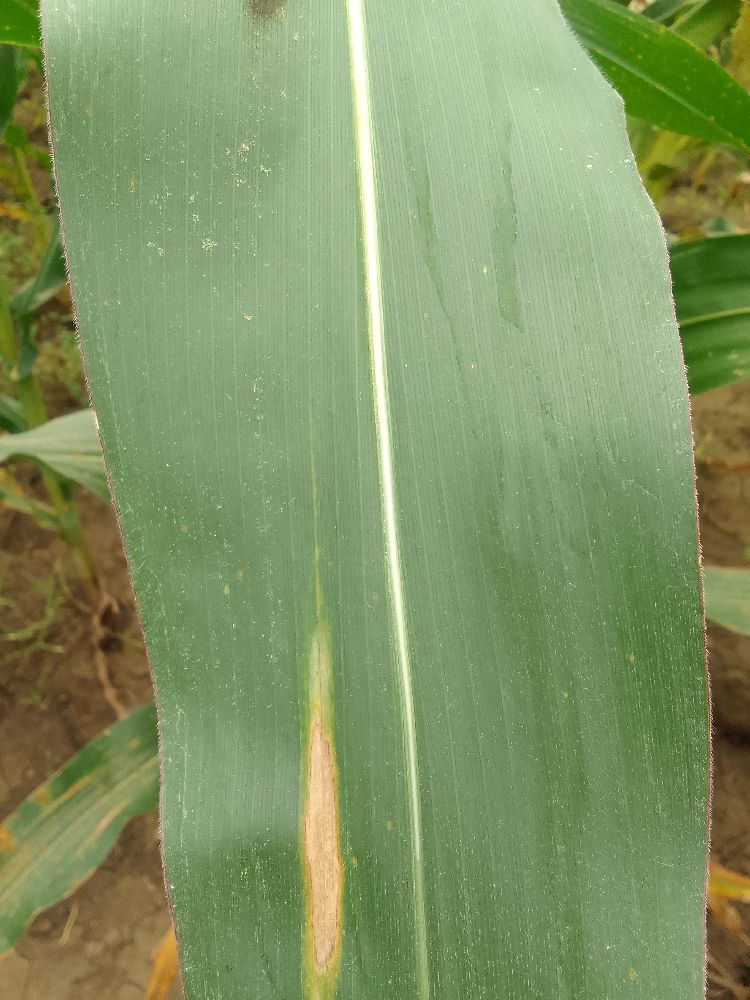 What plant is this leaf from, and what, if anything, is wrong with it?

maize, healthy
